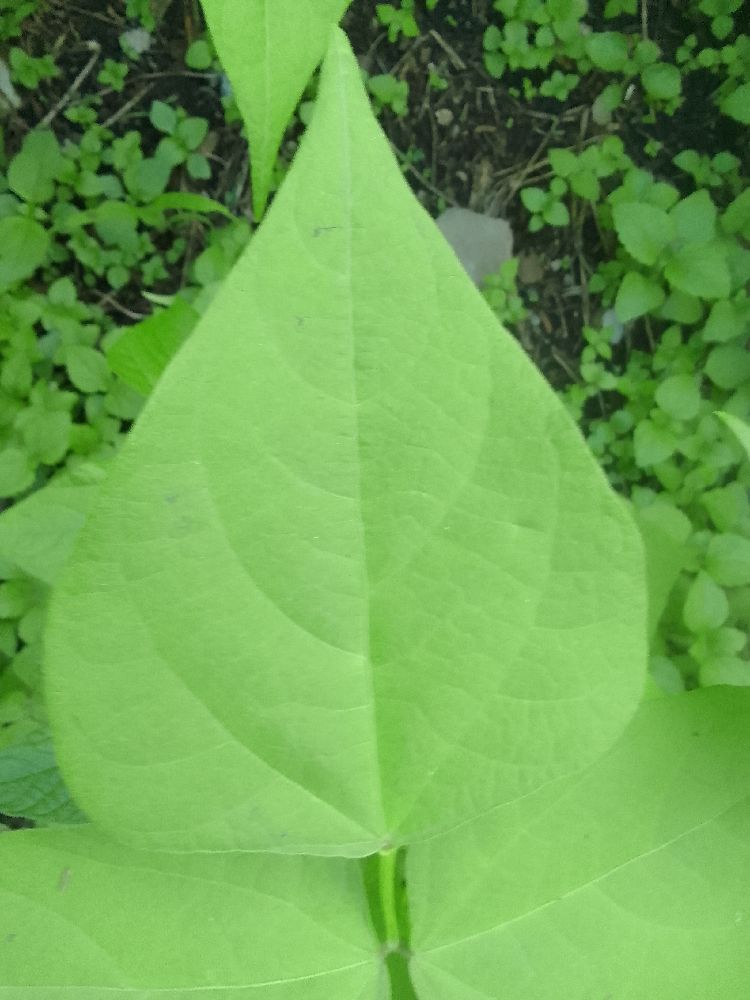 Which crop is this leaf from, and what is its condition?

common bean, healthy
